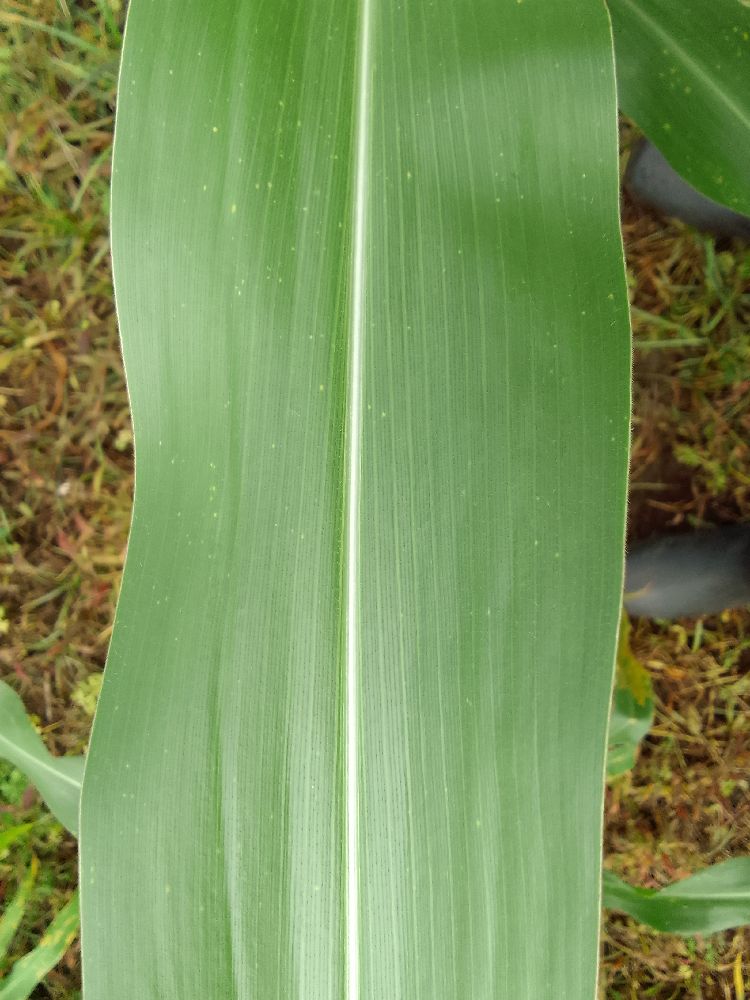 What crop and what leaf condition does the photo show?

maize, healthy
